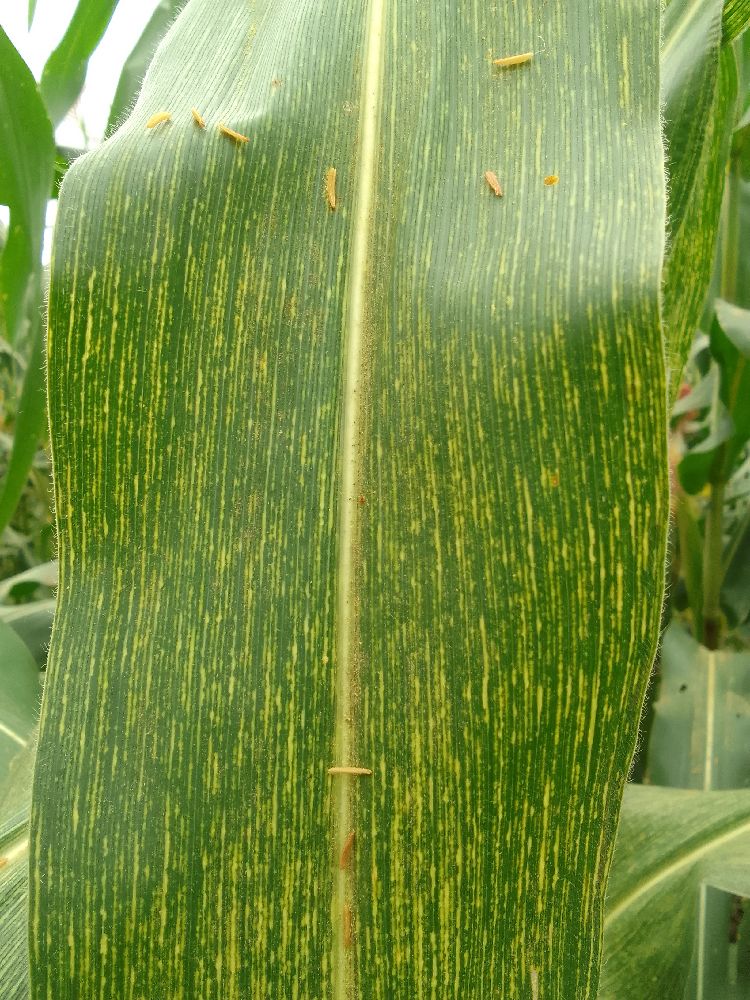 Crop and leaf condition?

maize, maize streak virus
